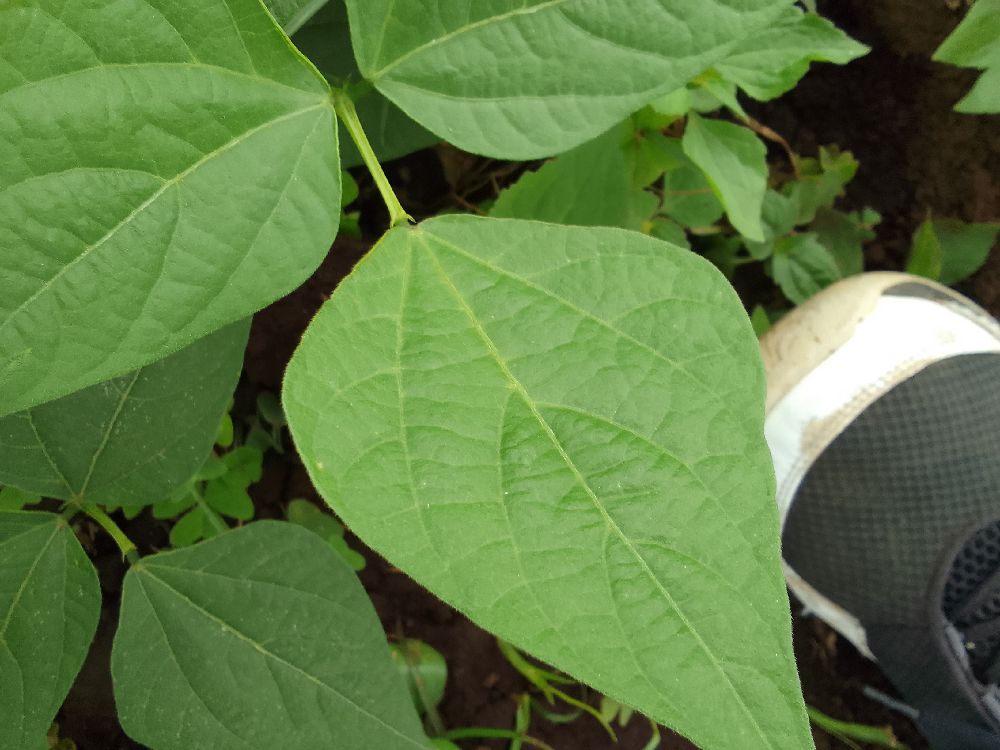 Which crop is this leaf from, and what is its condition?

common bean, healthy
